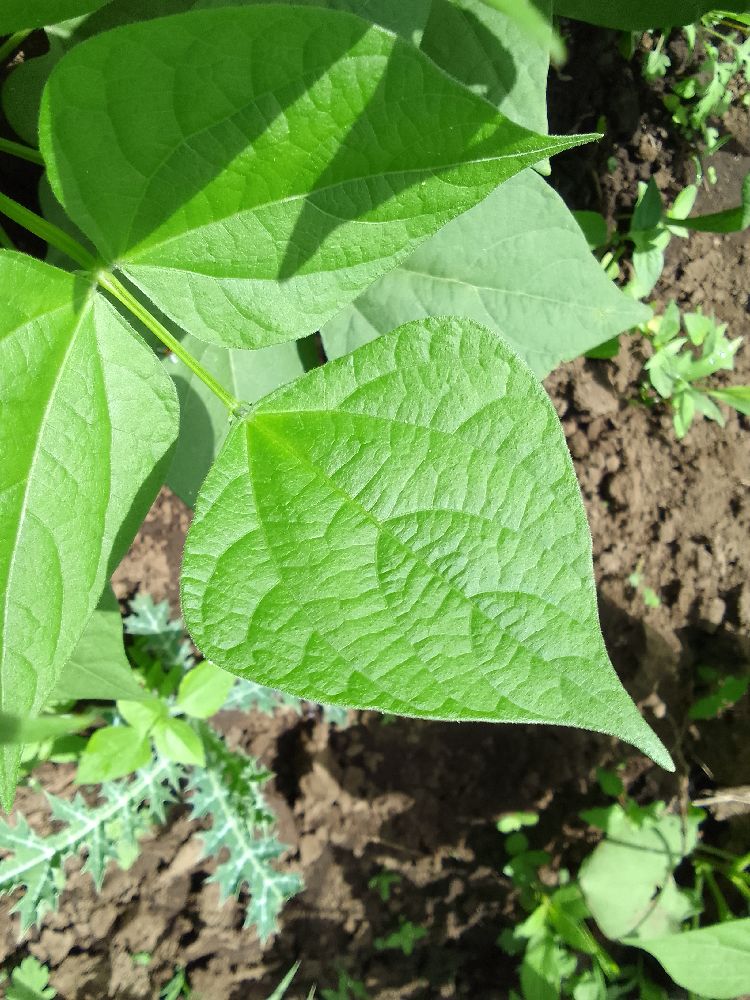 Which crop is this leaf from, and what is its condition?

common bean, healthy
